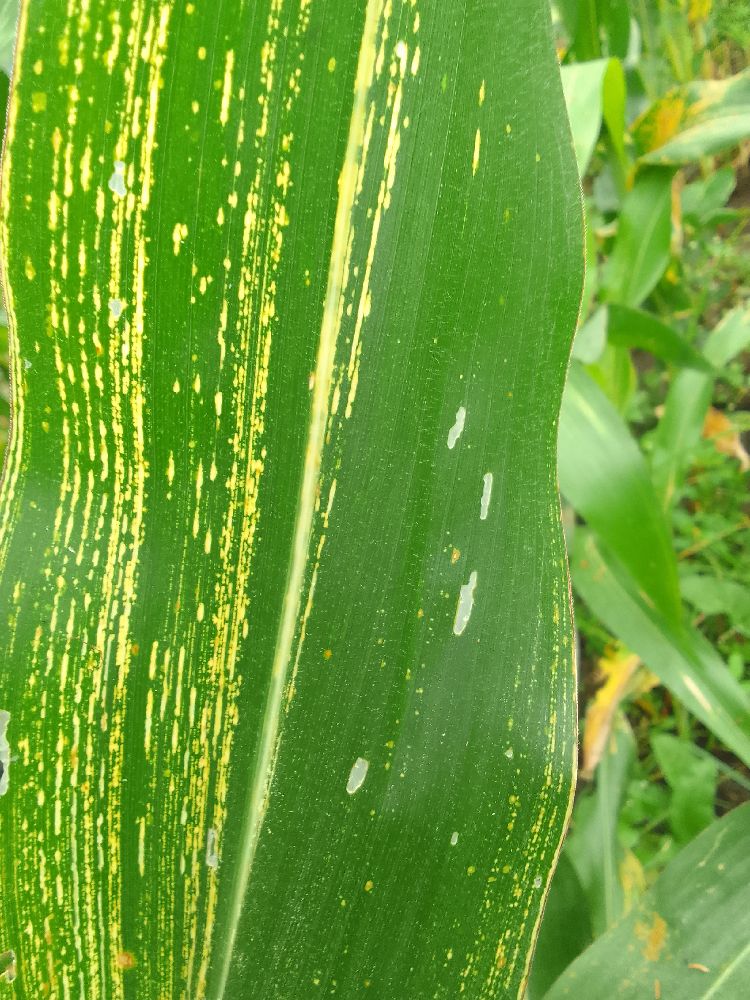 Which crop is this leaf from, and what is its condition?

maize, maize streak virus
